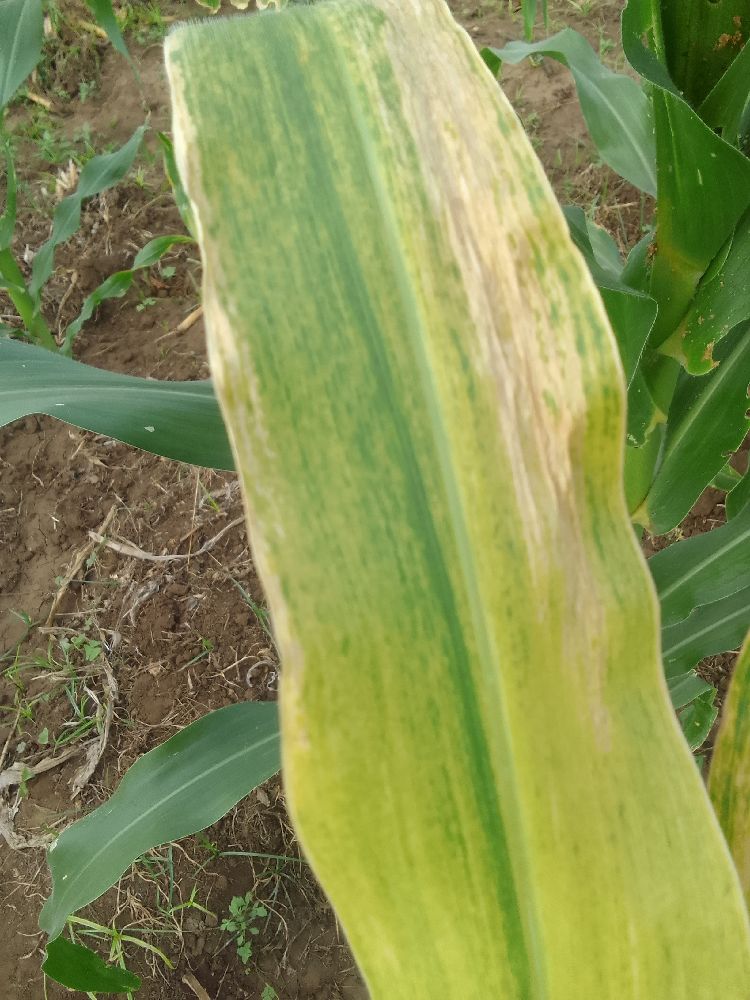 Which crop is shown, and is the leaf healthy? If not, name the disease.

maize, maize lethal necrosis
